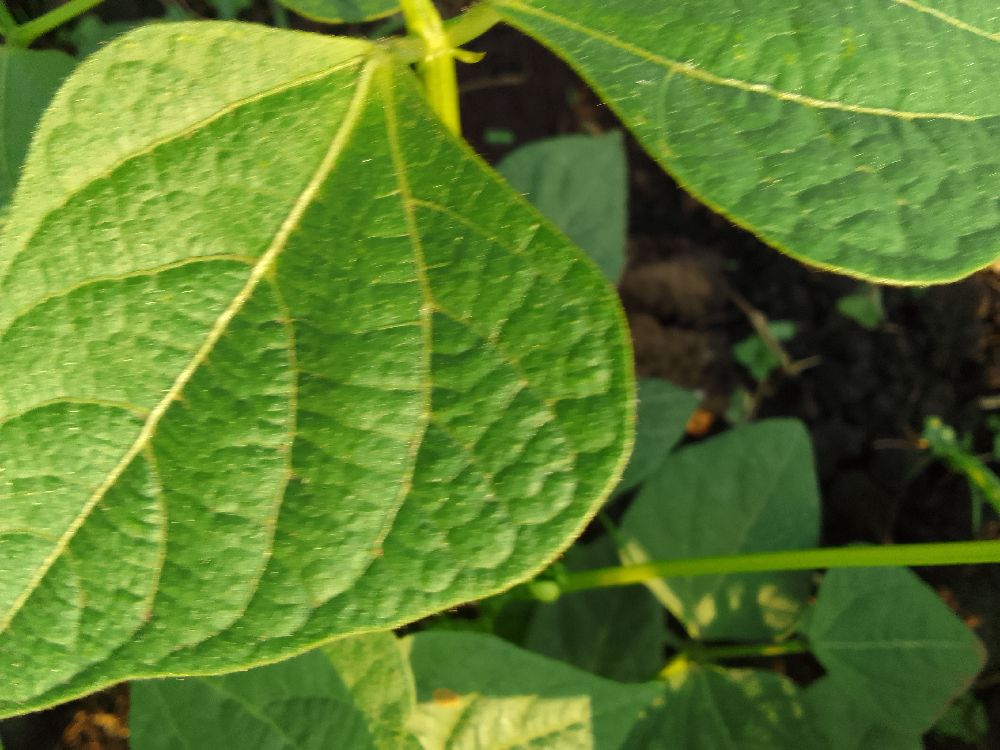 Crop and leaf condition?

common bean, healthy
